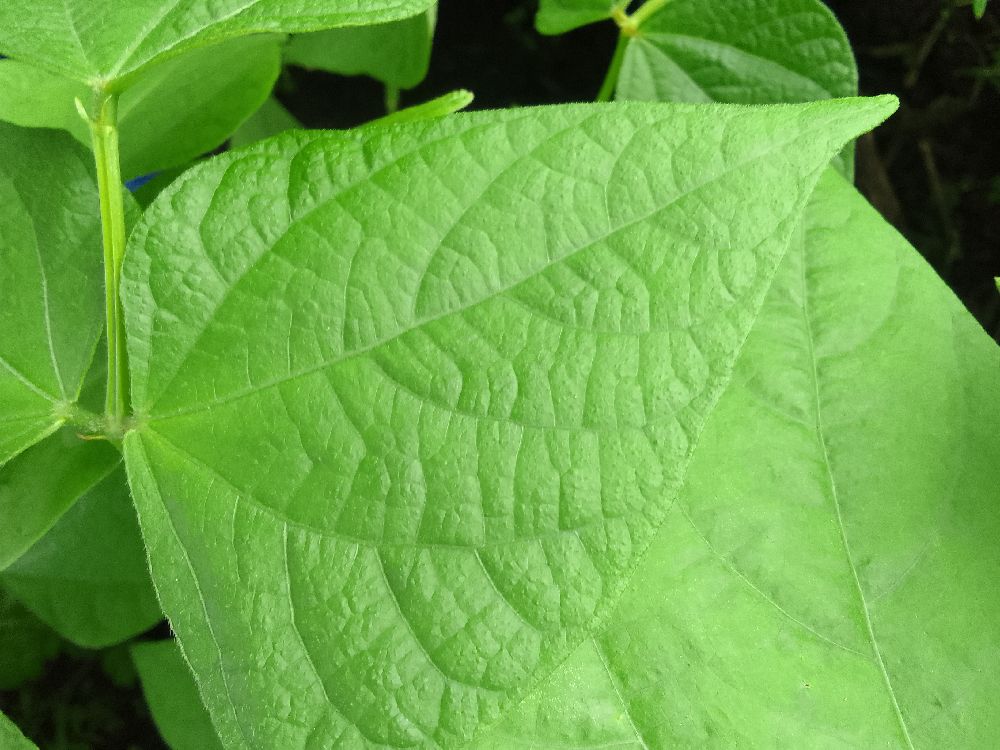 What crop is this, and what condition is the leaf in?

common bean, healthy
